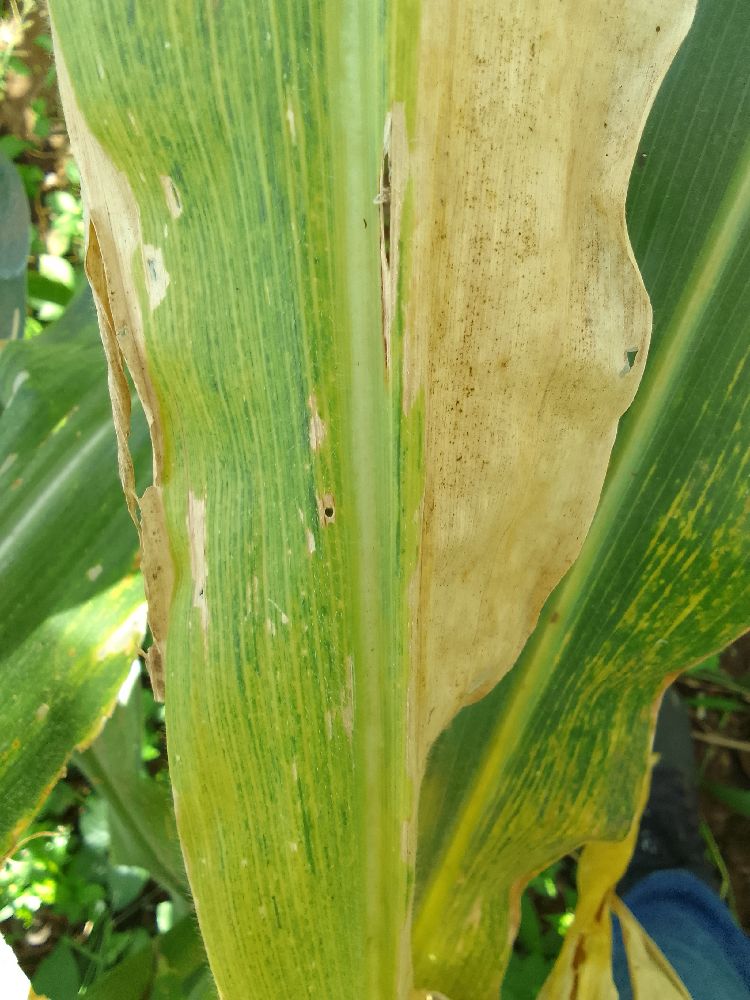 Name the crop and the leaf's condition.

maize, maize lethal necrosis
